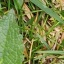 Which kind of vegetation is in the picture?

structured weed
